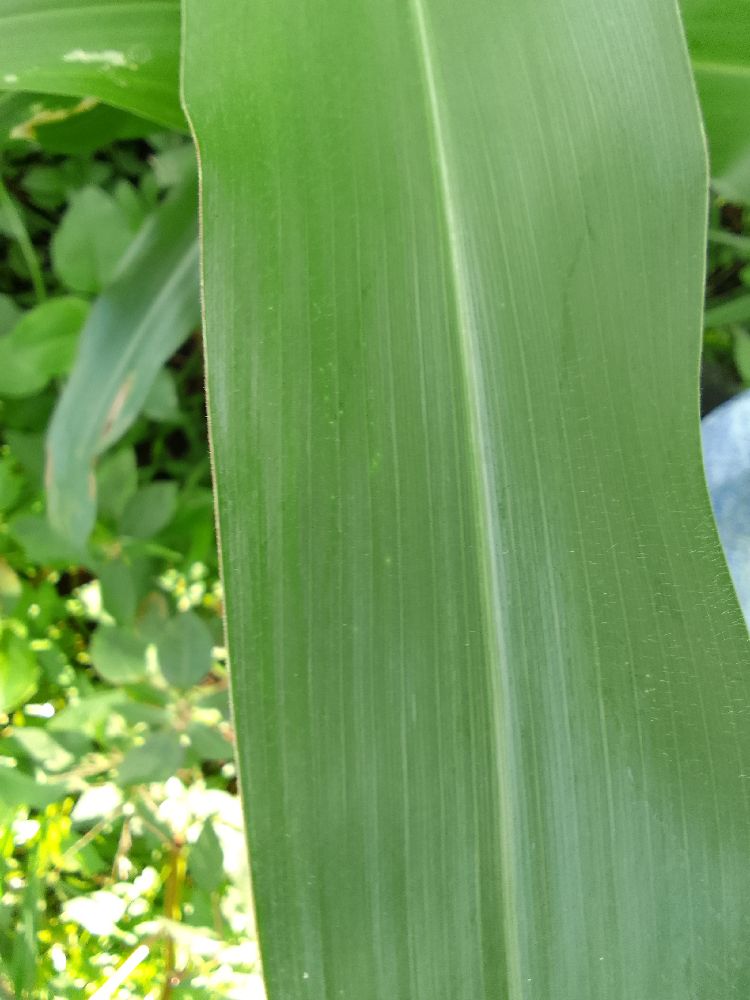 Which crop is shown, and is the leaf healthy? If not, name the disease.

maize, healthy
